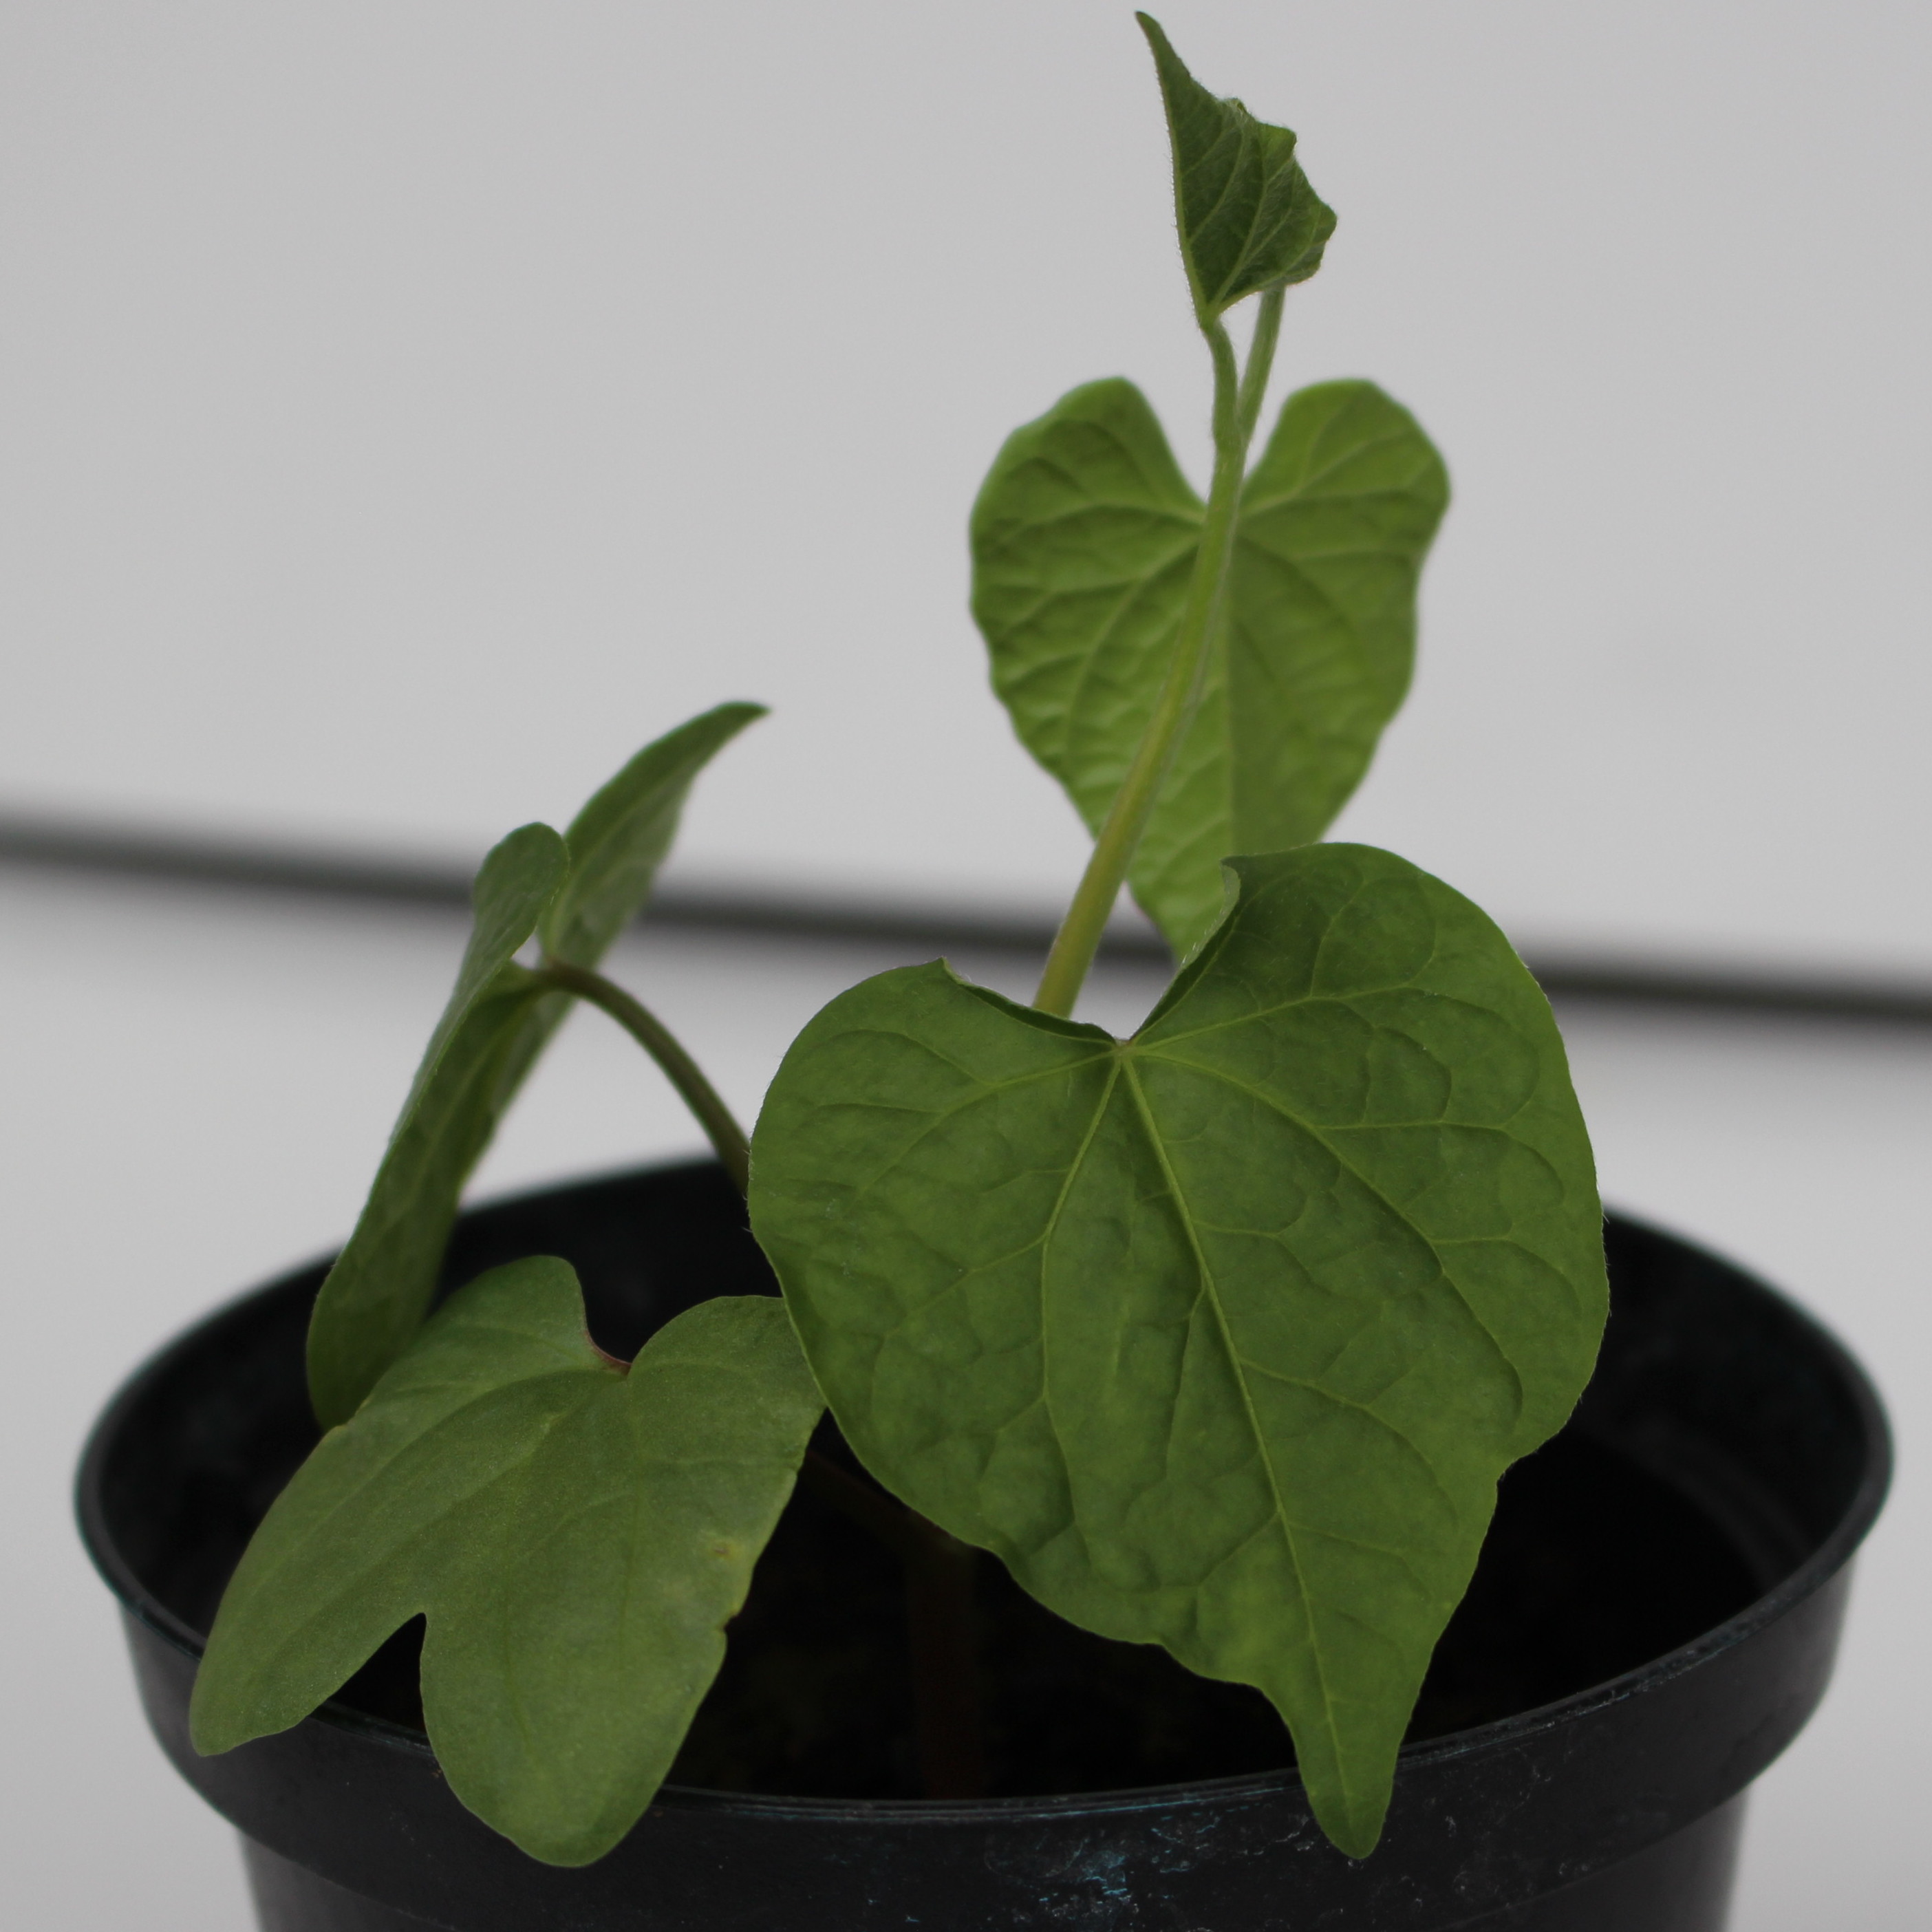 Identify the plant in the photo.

Convolvulus arvensis
